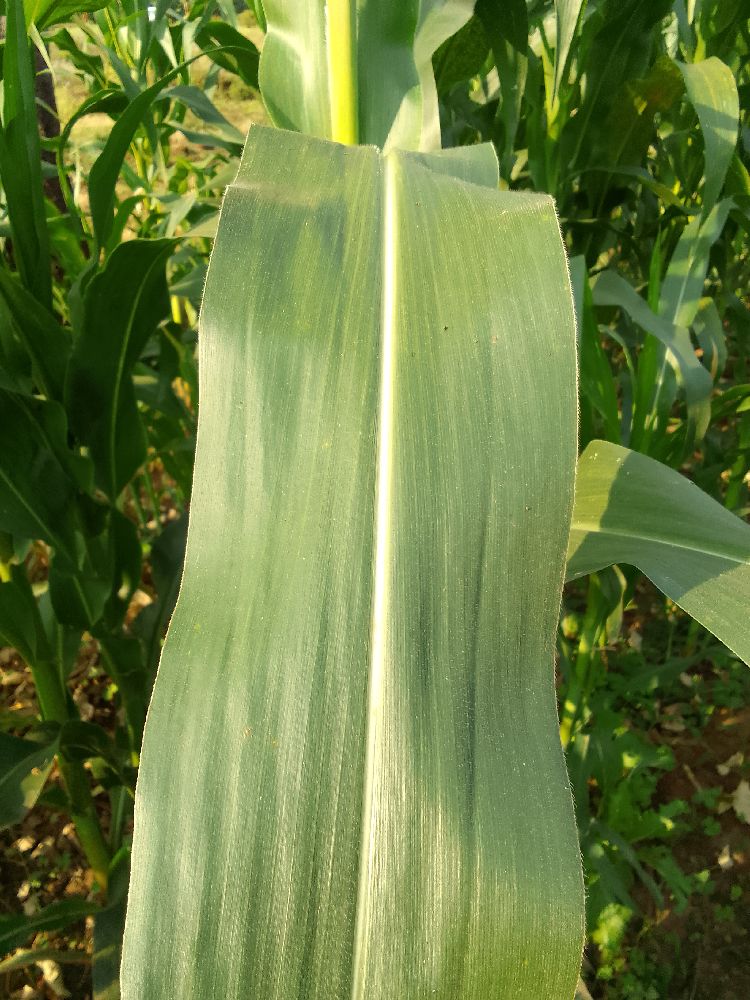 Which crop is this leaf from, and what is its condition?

maize, healthy
